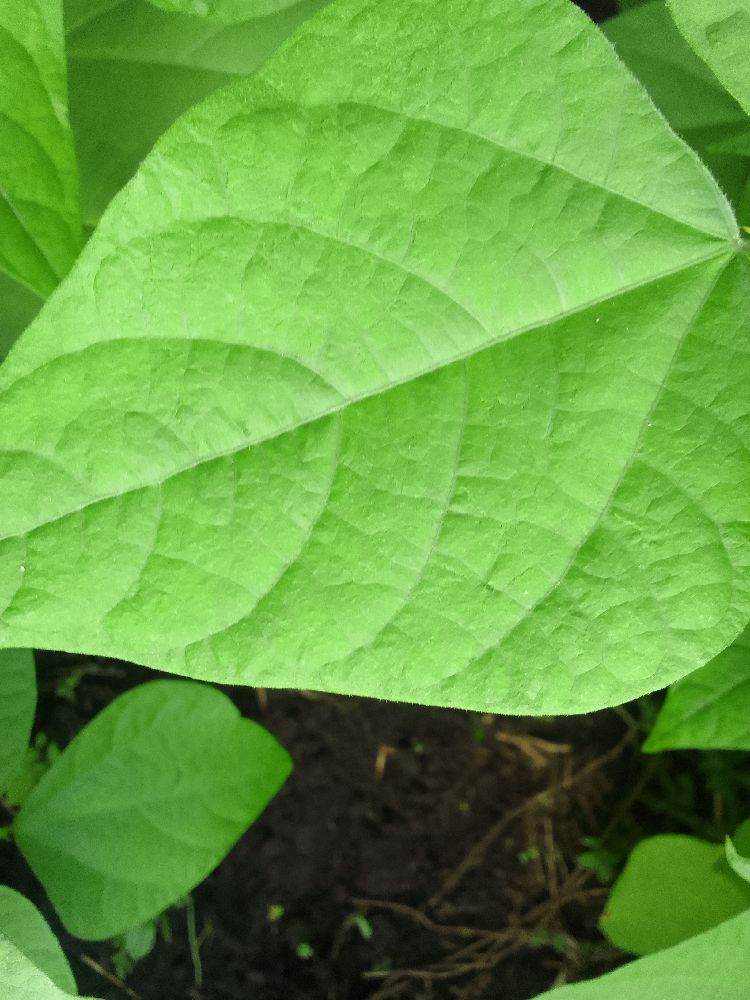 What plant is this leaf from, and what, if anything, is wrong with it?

common bean, healthy
